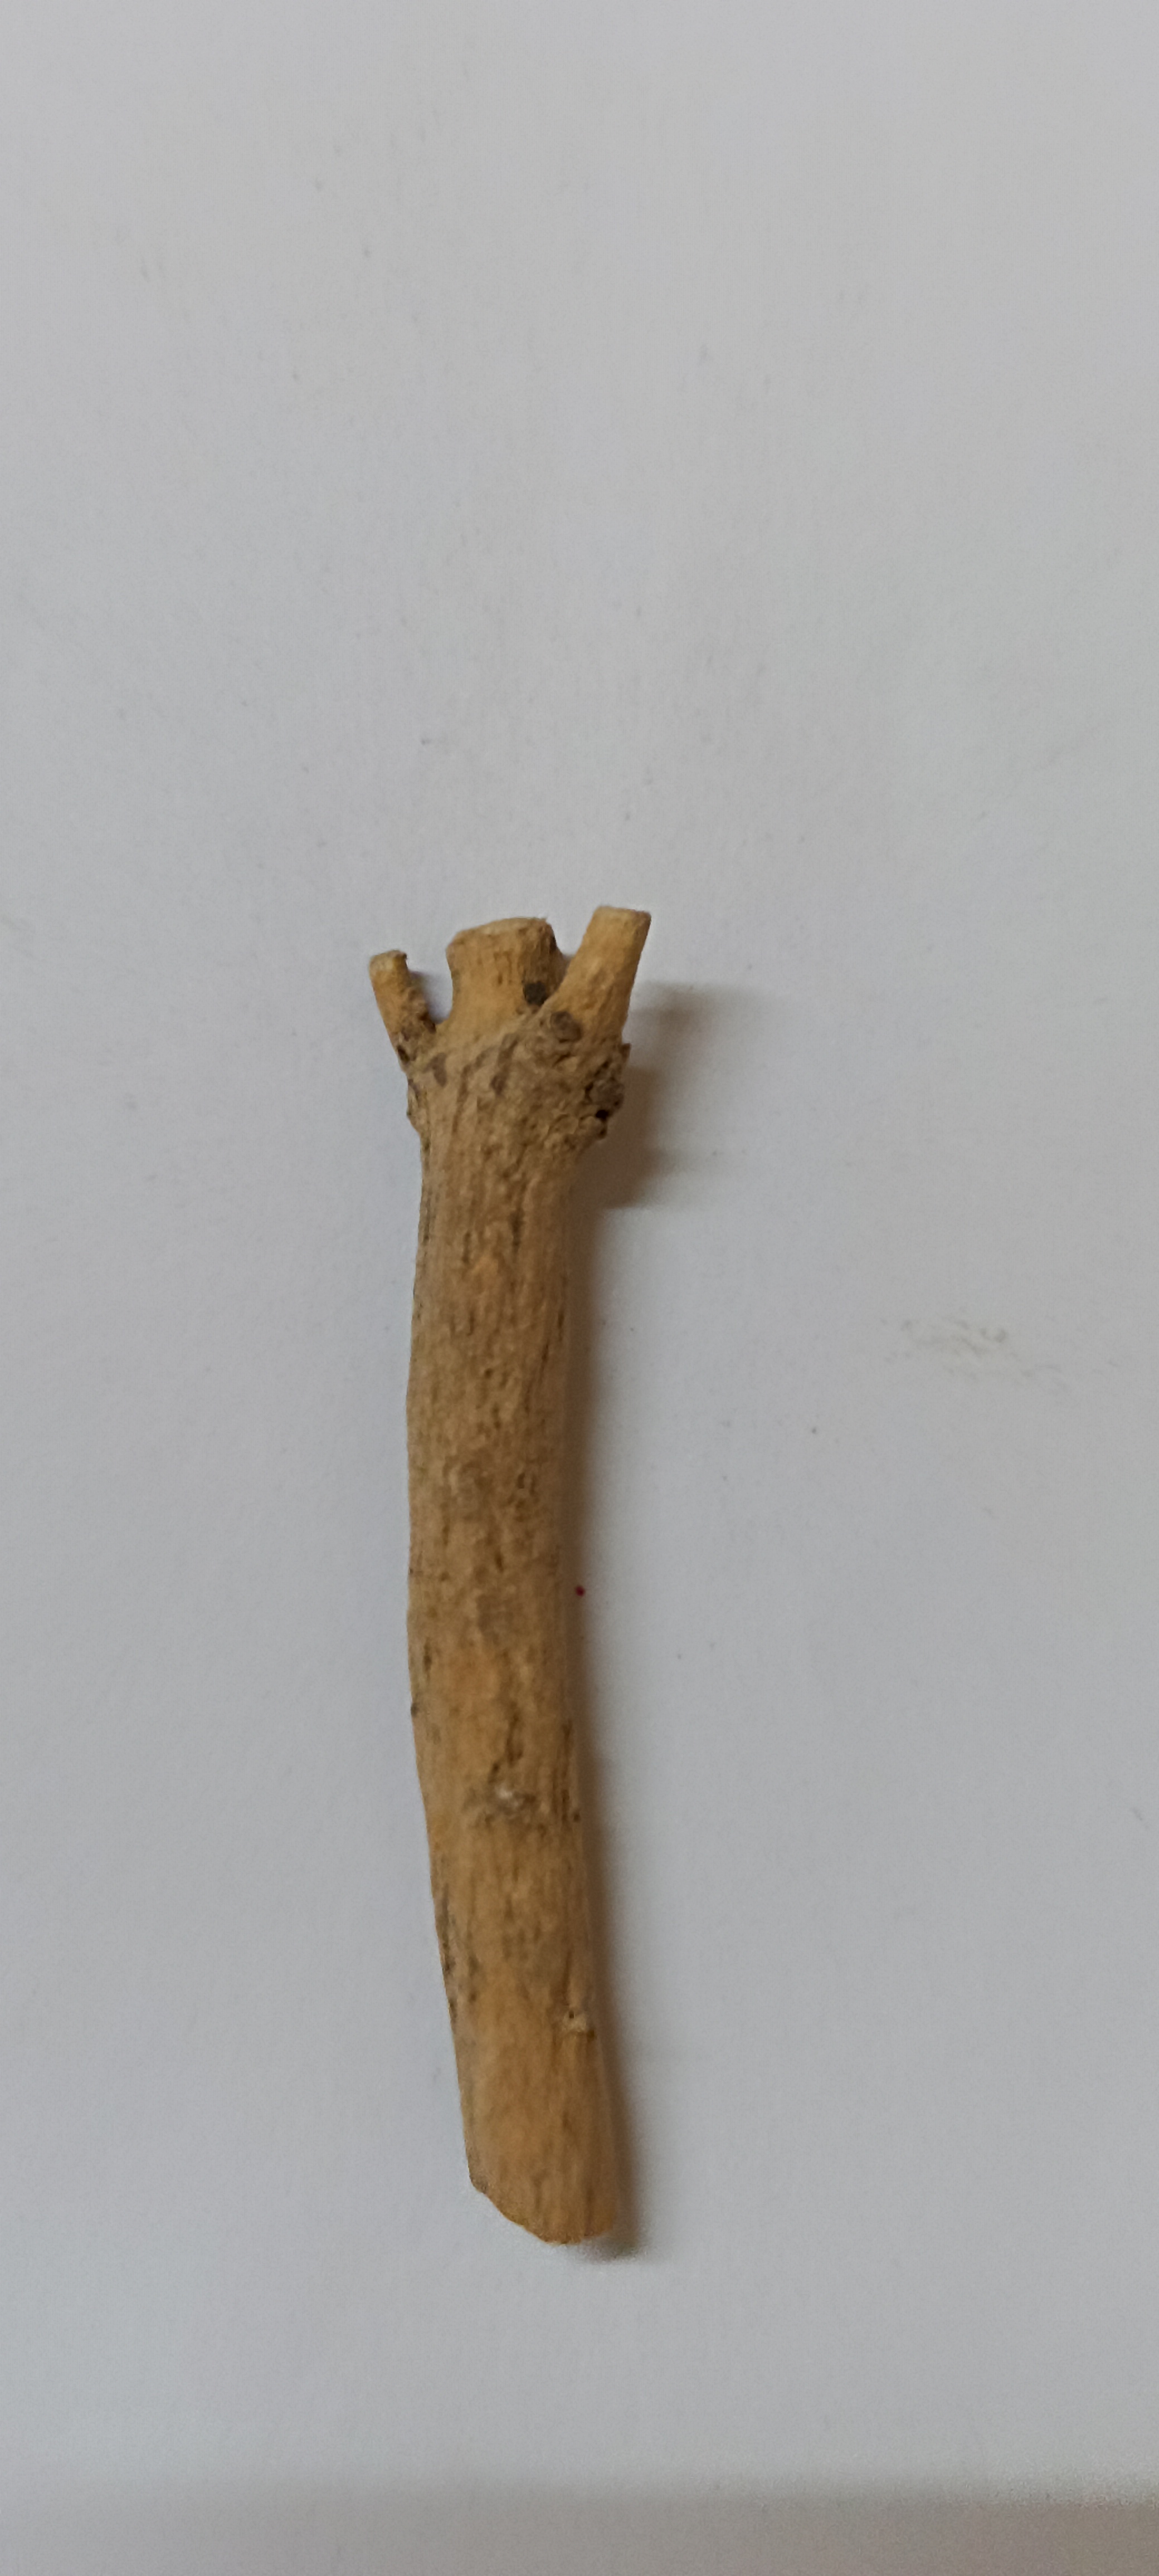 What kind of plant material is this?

ashwagandha
